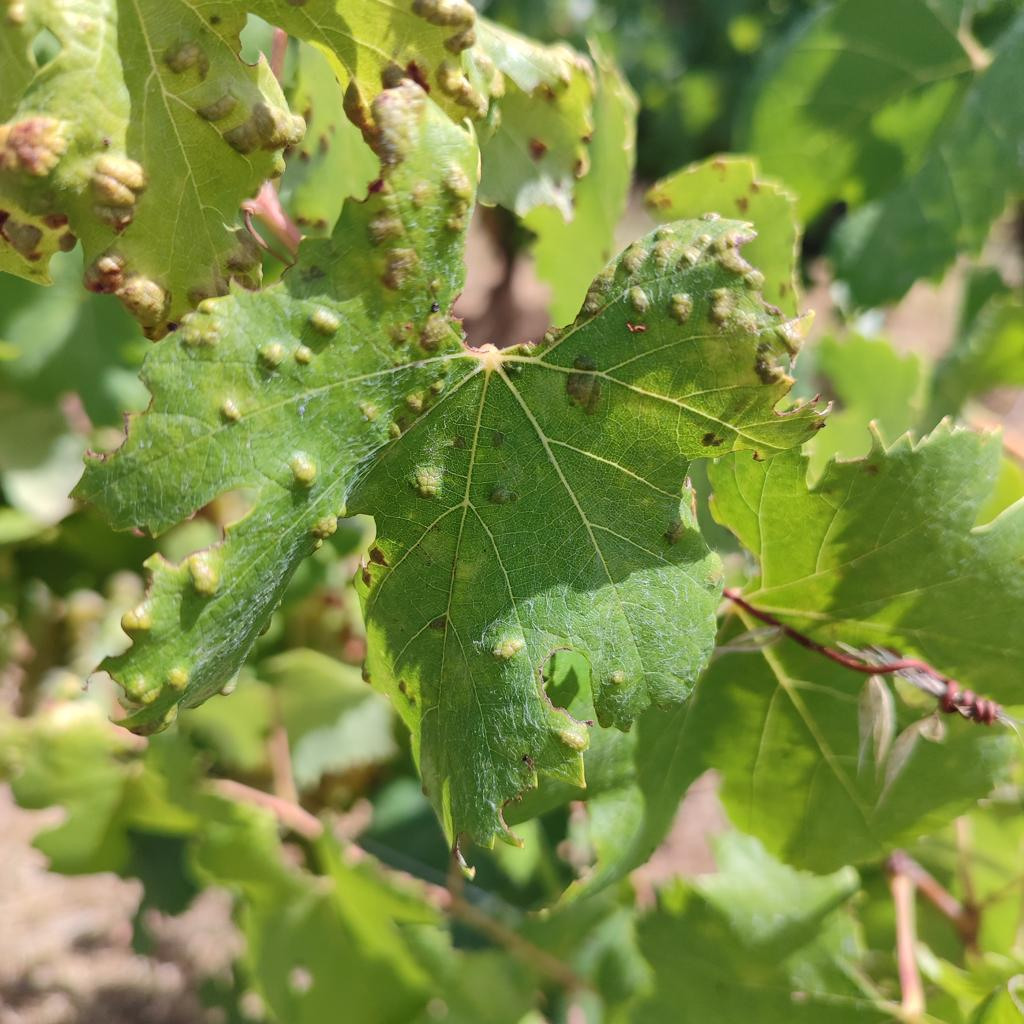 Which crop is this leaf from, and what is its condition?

grapevine, erineum mite
